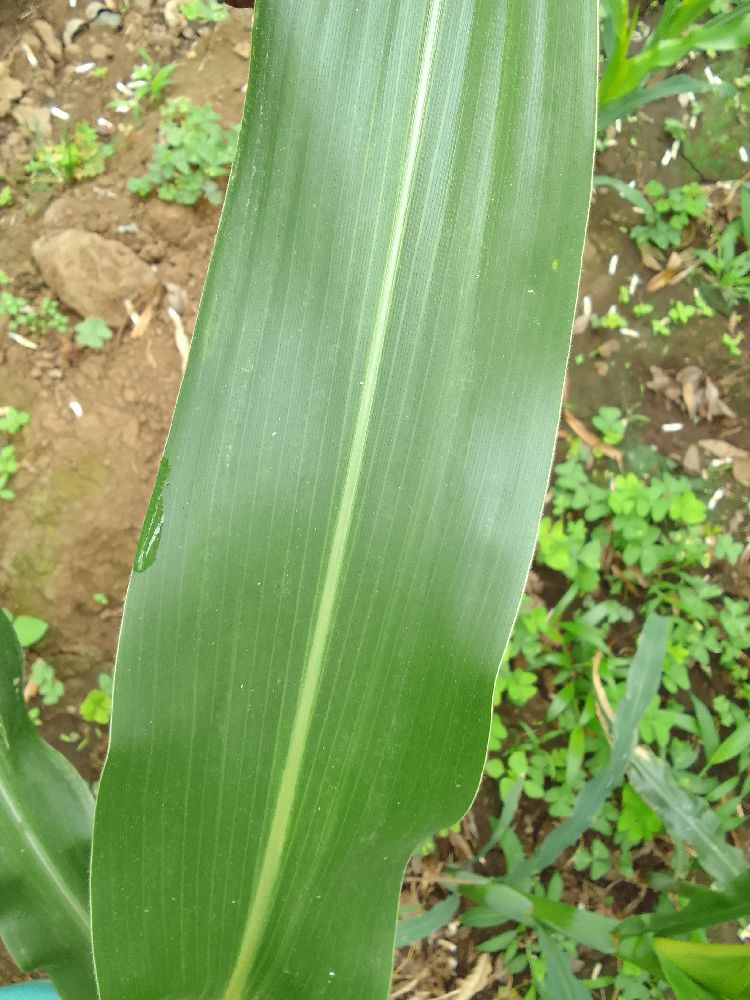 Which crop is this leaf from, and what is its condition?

maize, healthy
